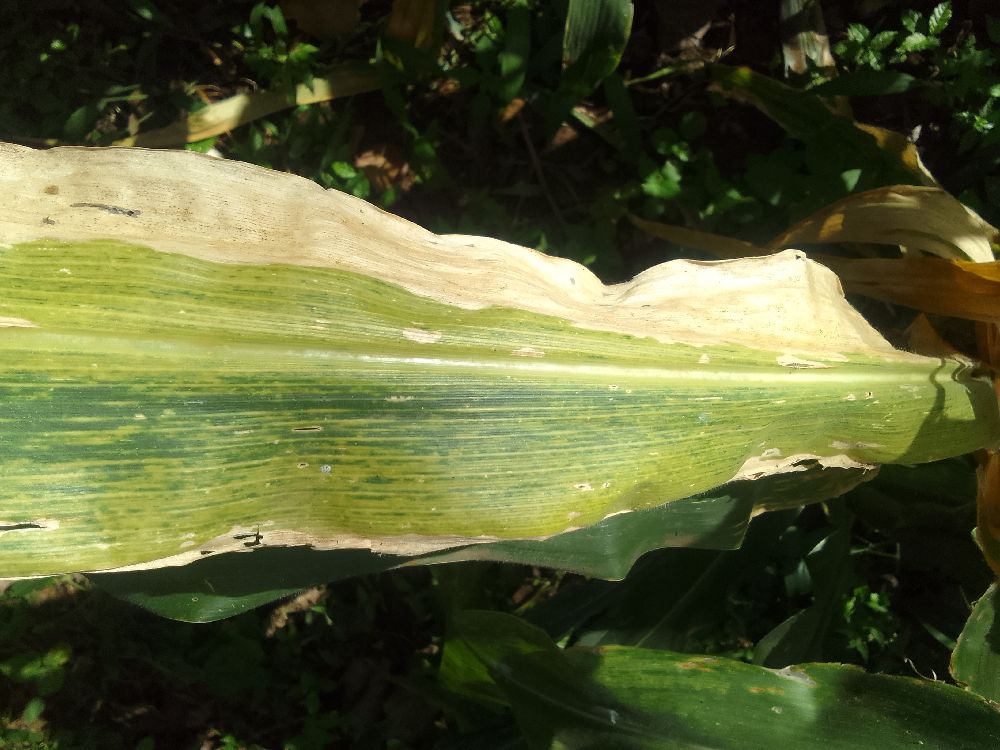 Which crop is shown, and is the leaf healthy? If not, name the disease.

maize, maize lethal necrosis
